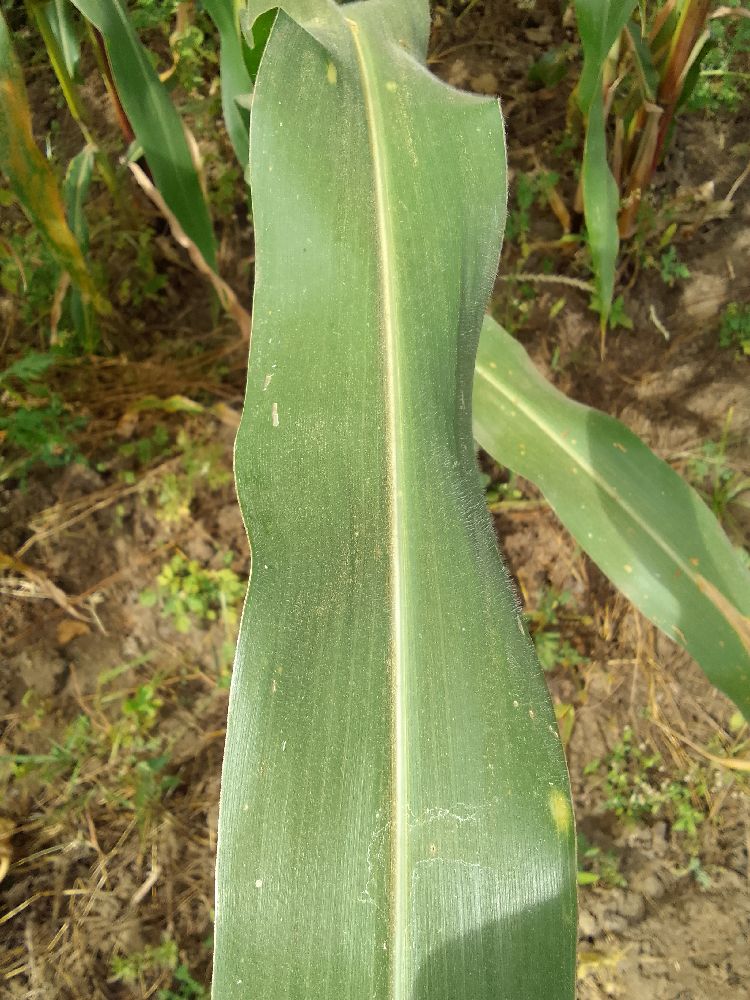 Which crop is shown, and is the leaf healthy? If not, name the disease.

maize, healthy
